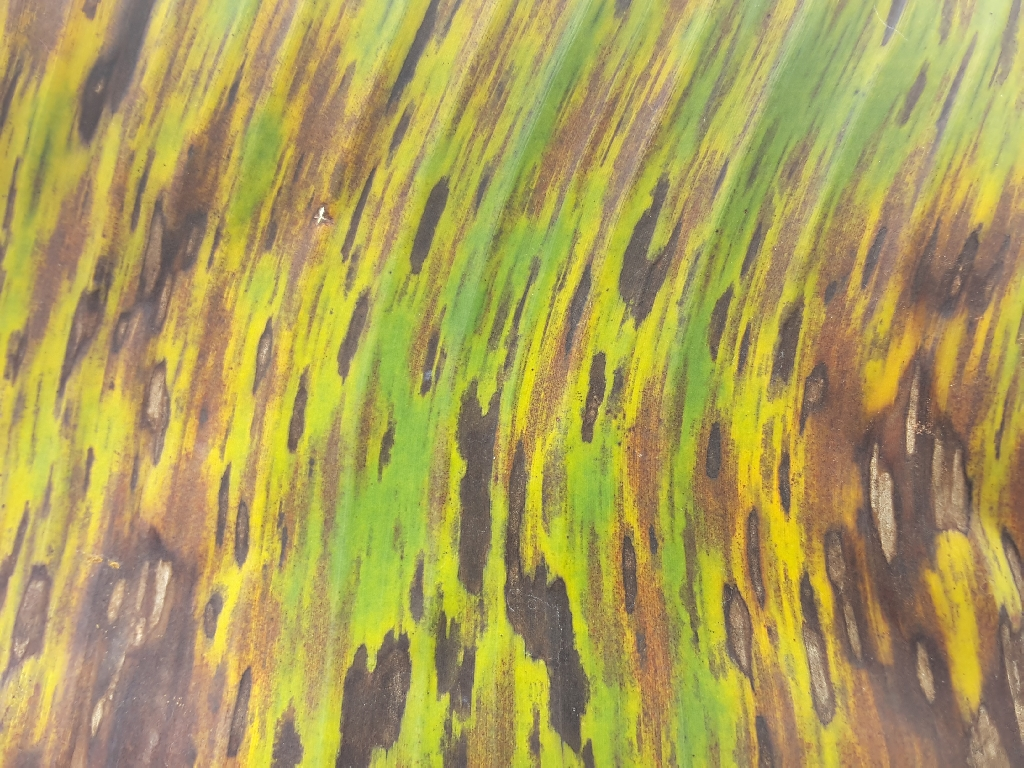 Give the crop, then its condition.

banana, black sigatoka
